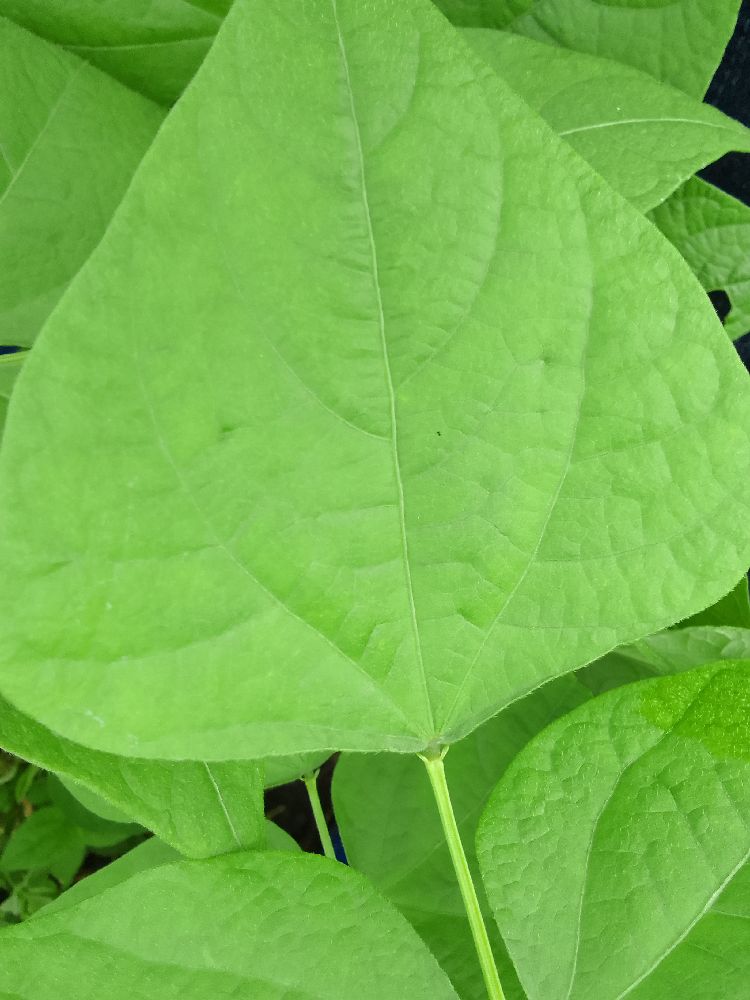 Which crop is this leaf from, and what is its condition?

common bean, healthy
